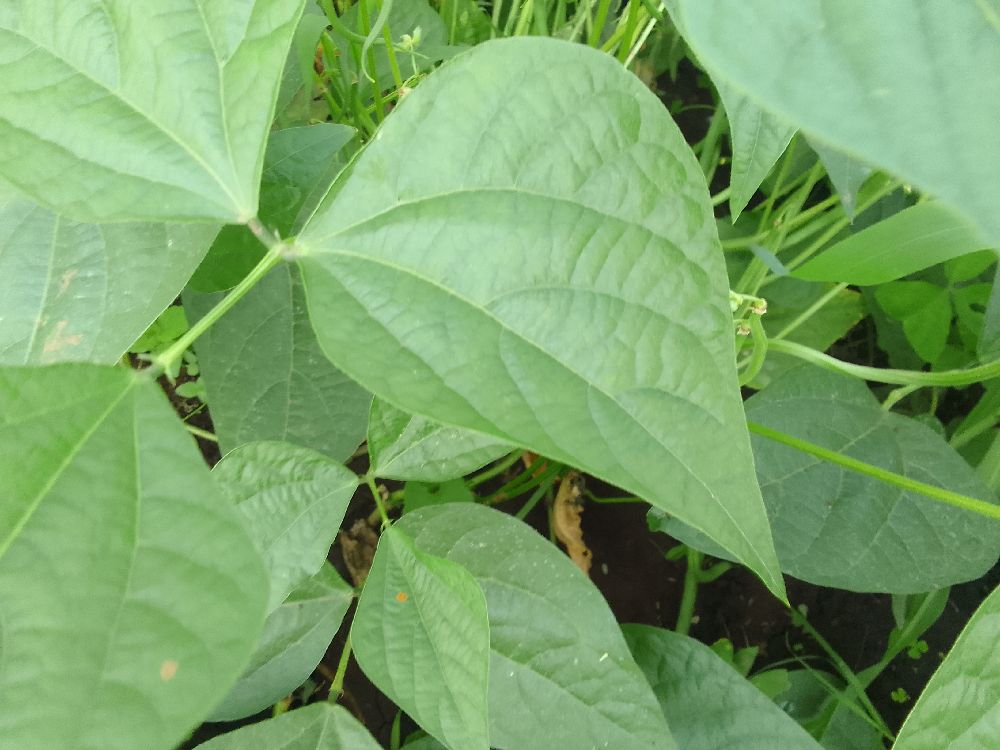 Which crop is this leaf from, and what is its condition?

common bean, healthy
